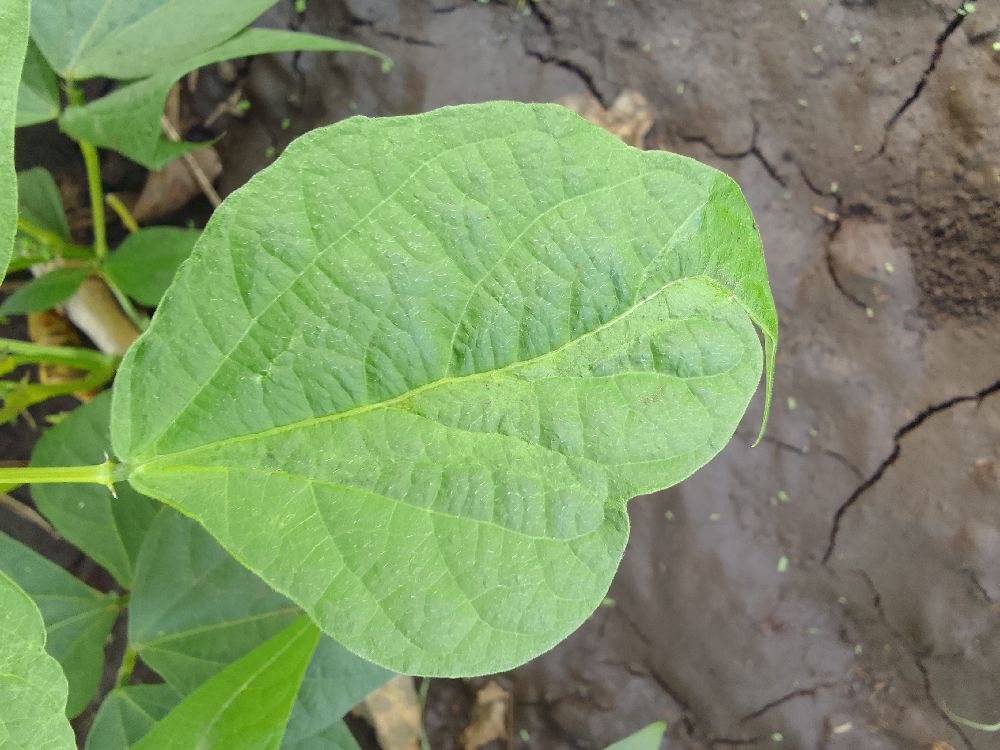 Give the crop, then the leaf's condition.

common bean, healthy
